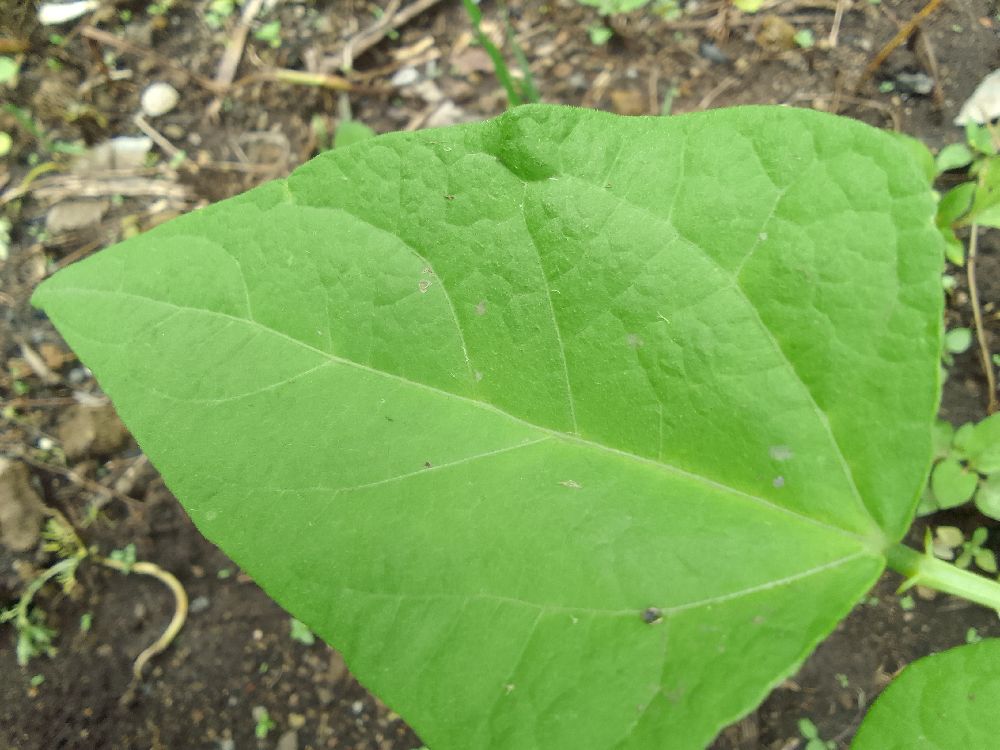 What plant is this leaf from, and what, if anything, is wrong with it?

common bean, healthy
